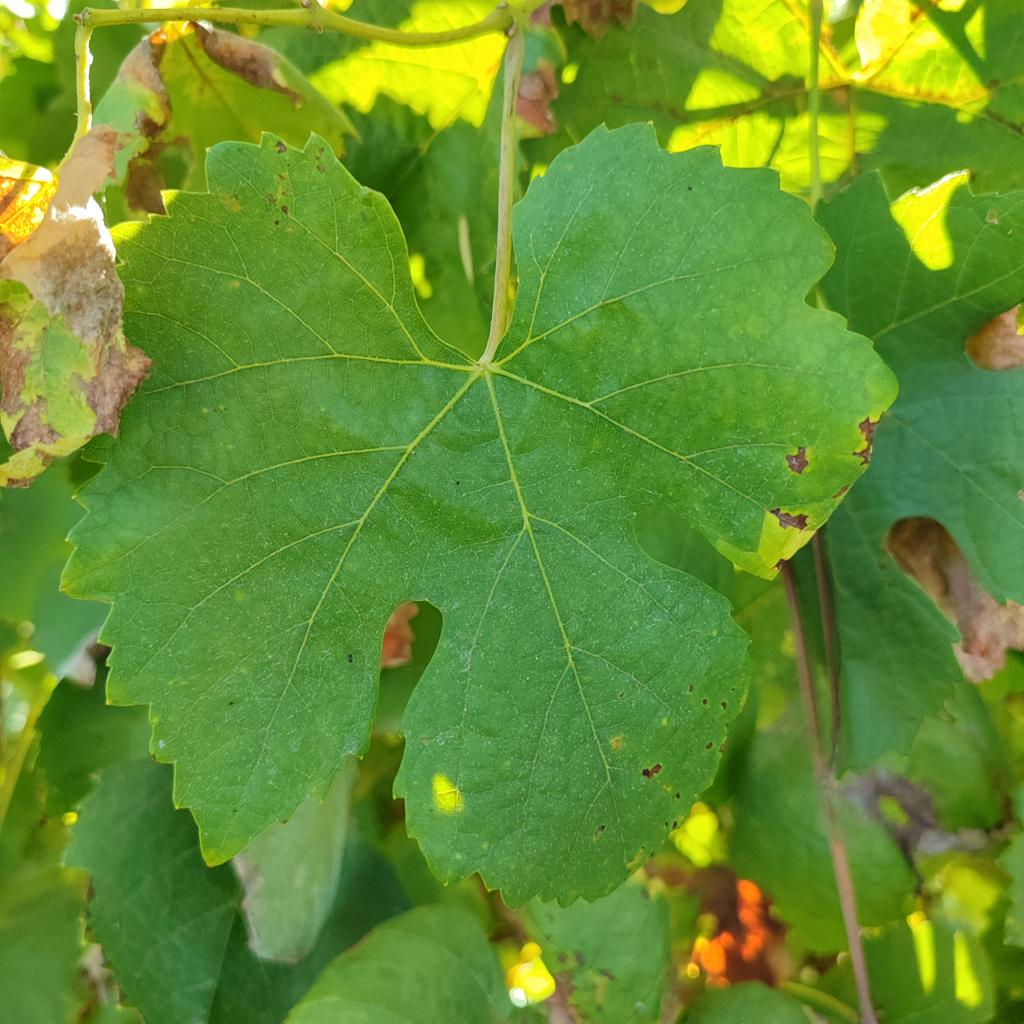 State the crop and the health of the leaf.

grapevine, downy mildew
